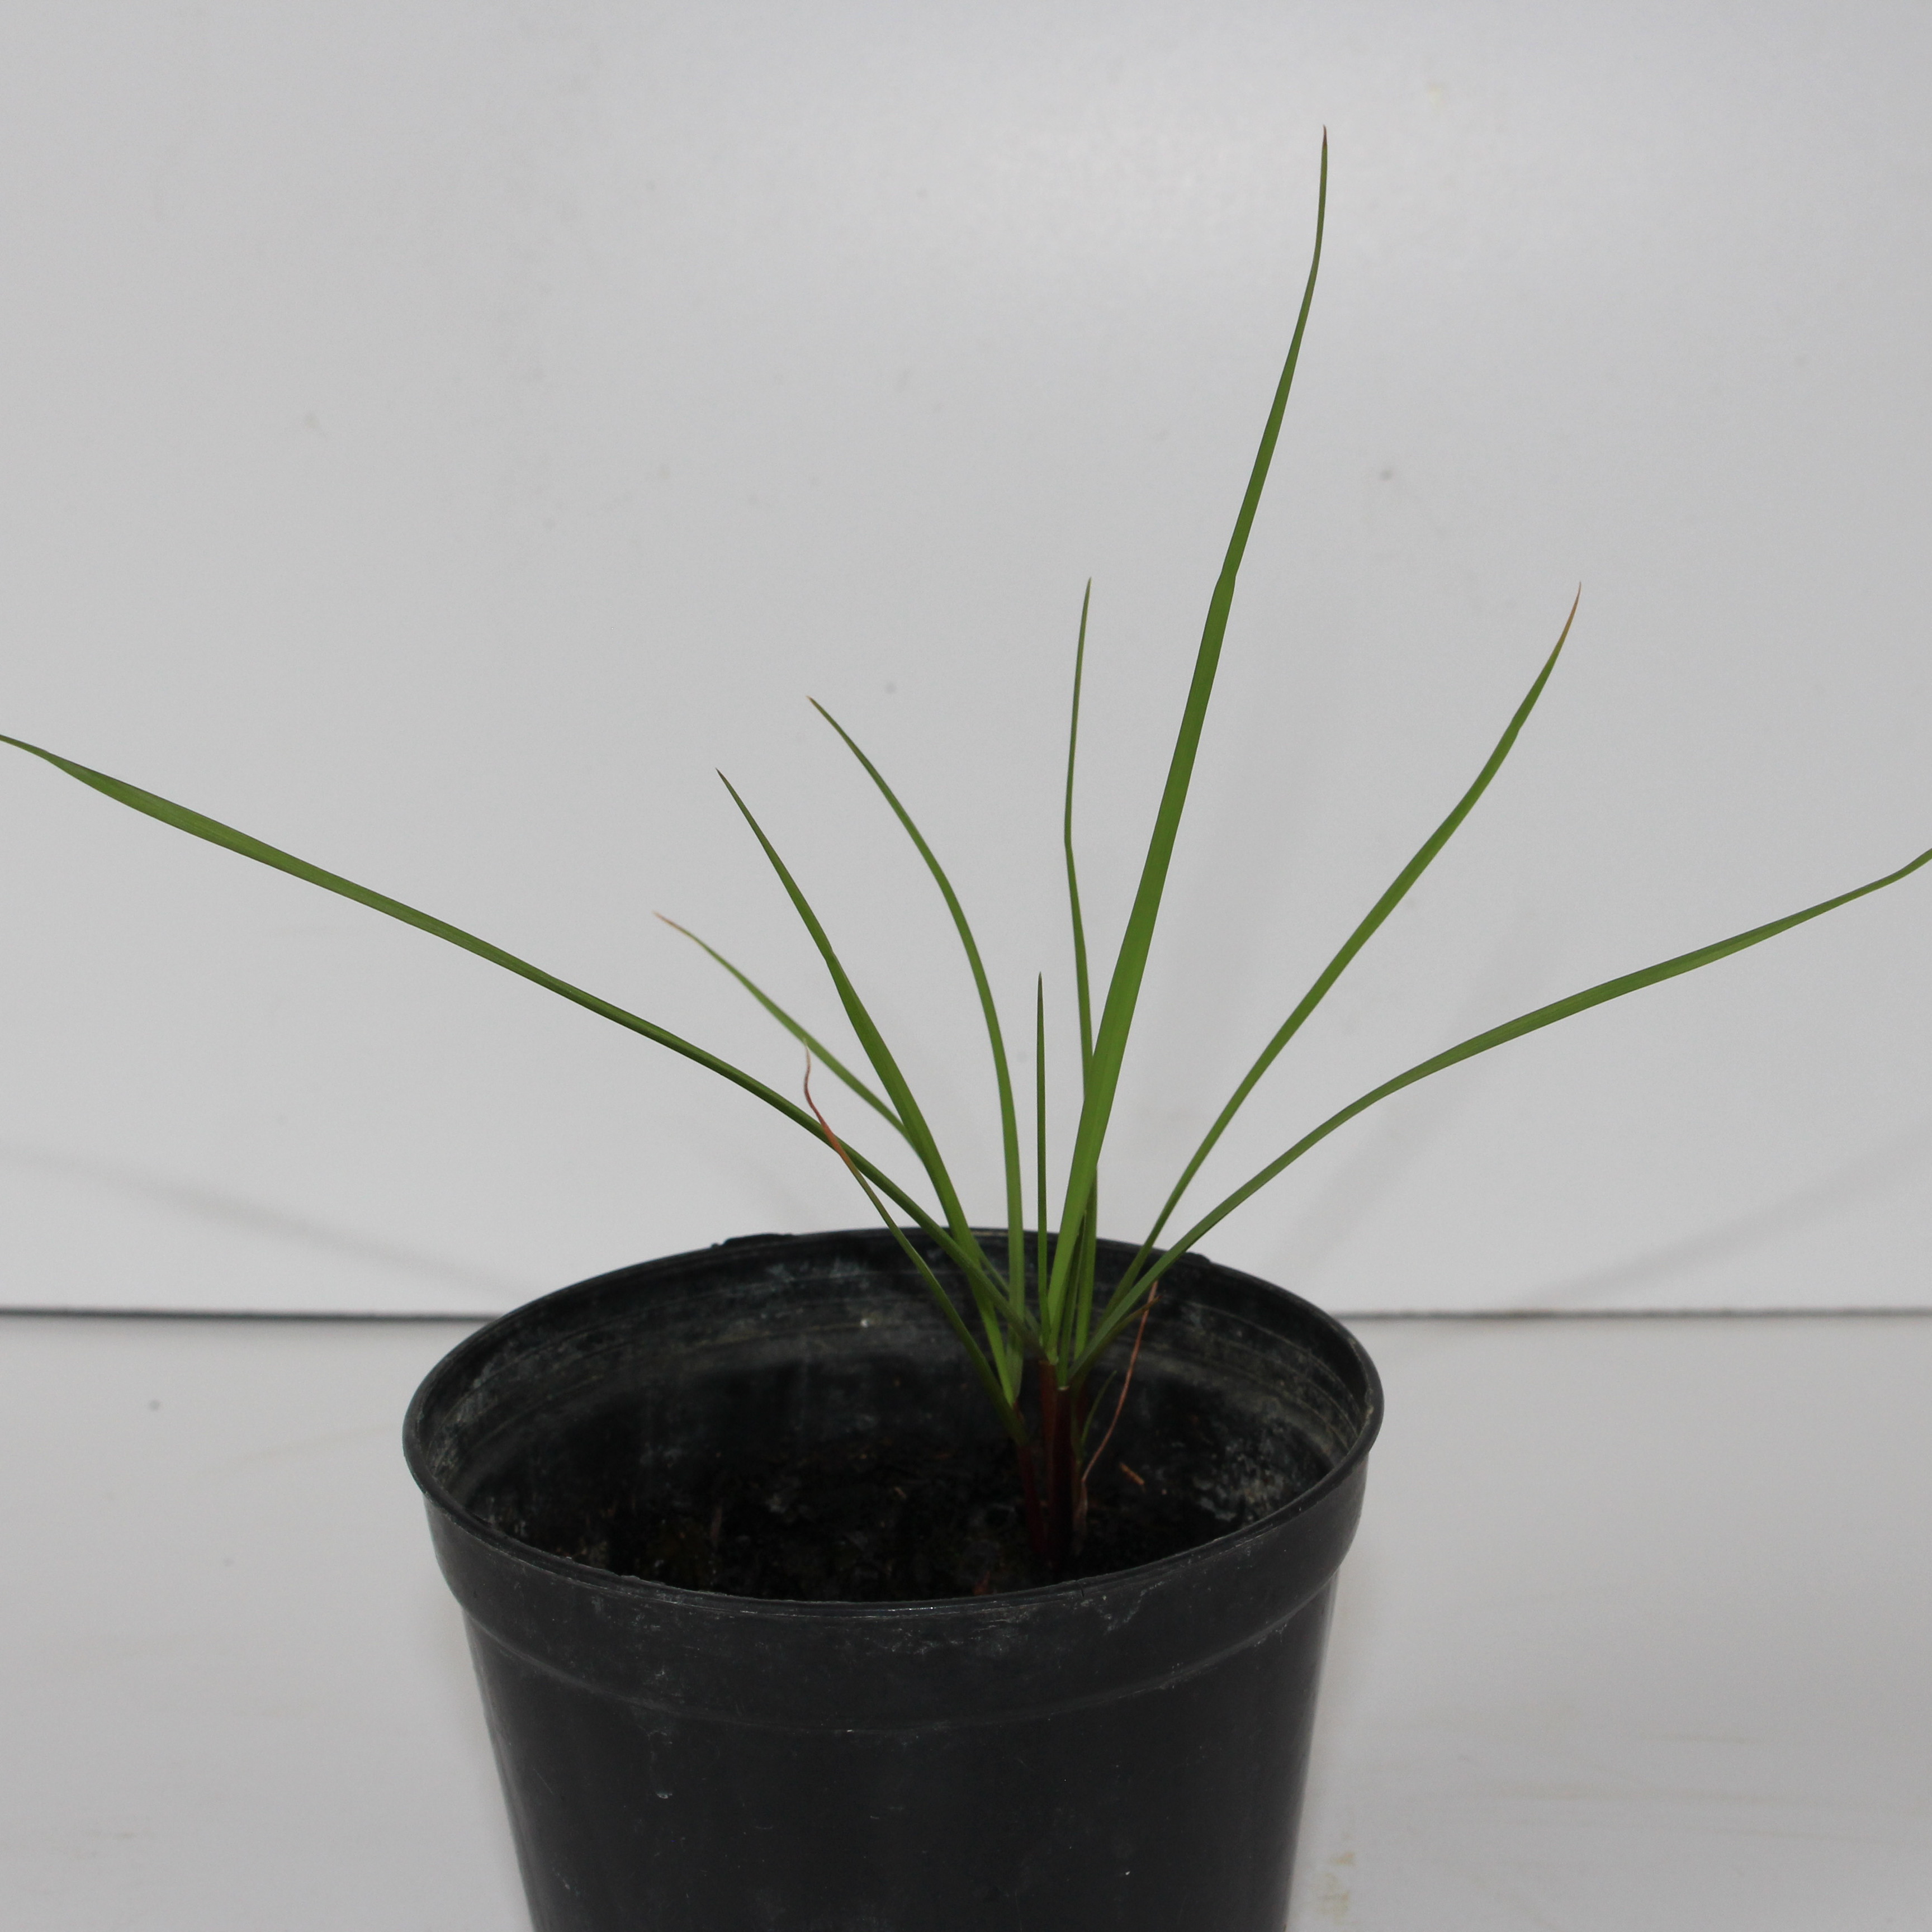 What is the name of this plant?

Lolium multiflorum
